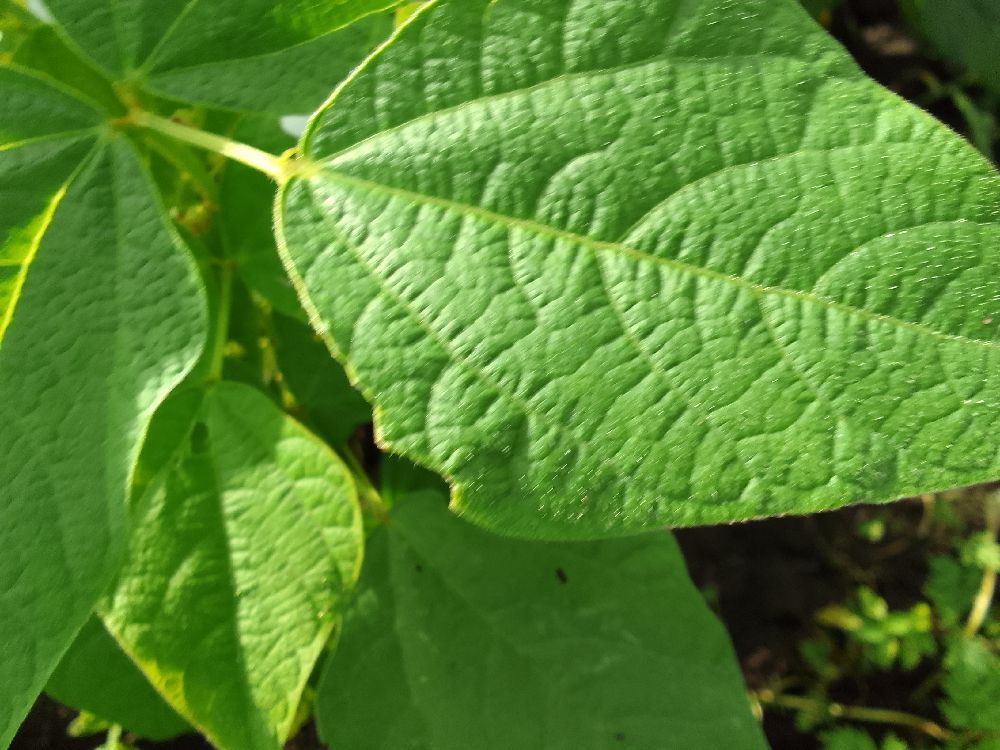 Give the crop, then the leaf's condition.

common bean, healthy
